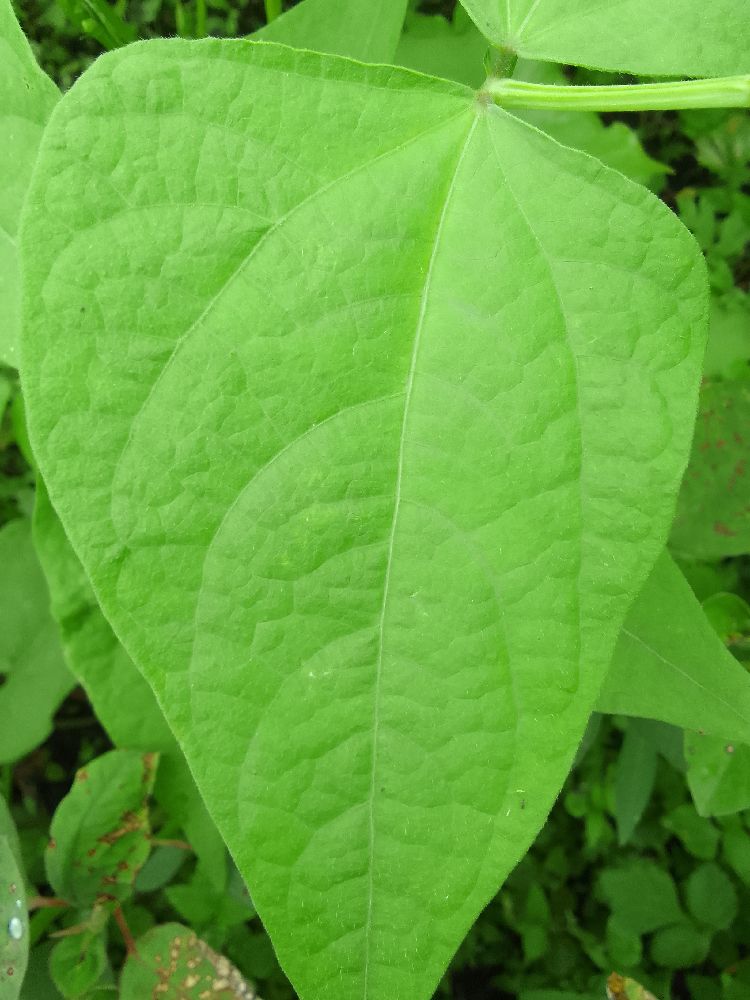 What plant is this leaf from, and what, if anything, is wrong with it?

common bean, healthy
